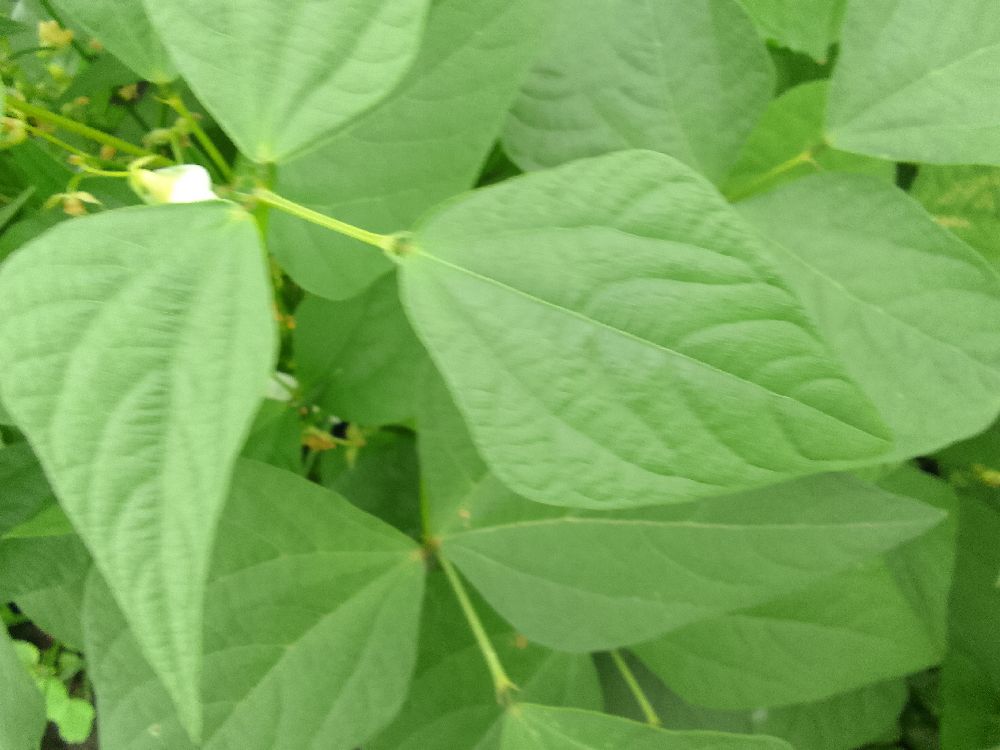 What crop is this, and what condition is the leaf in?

common bean, healthy
